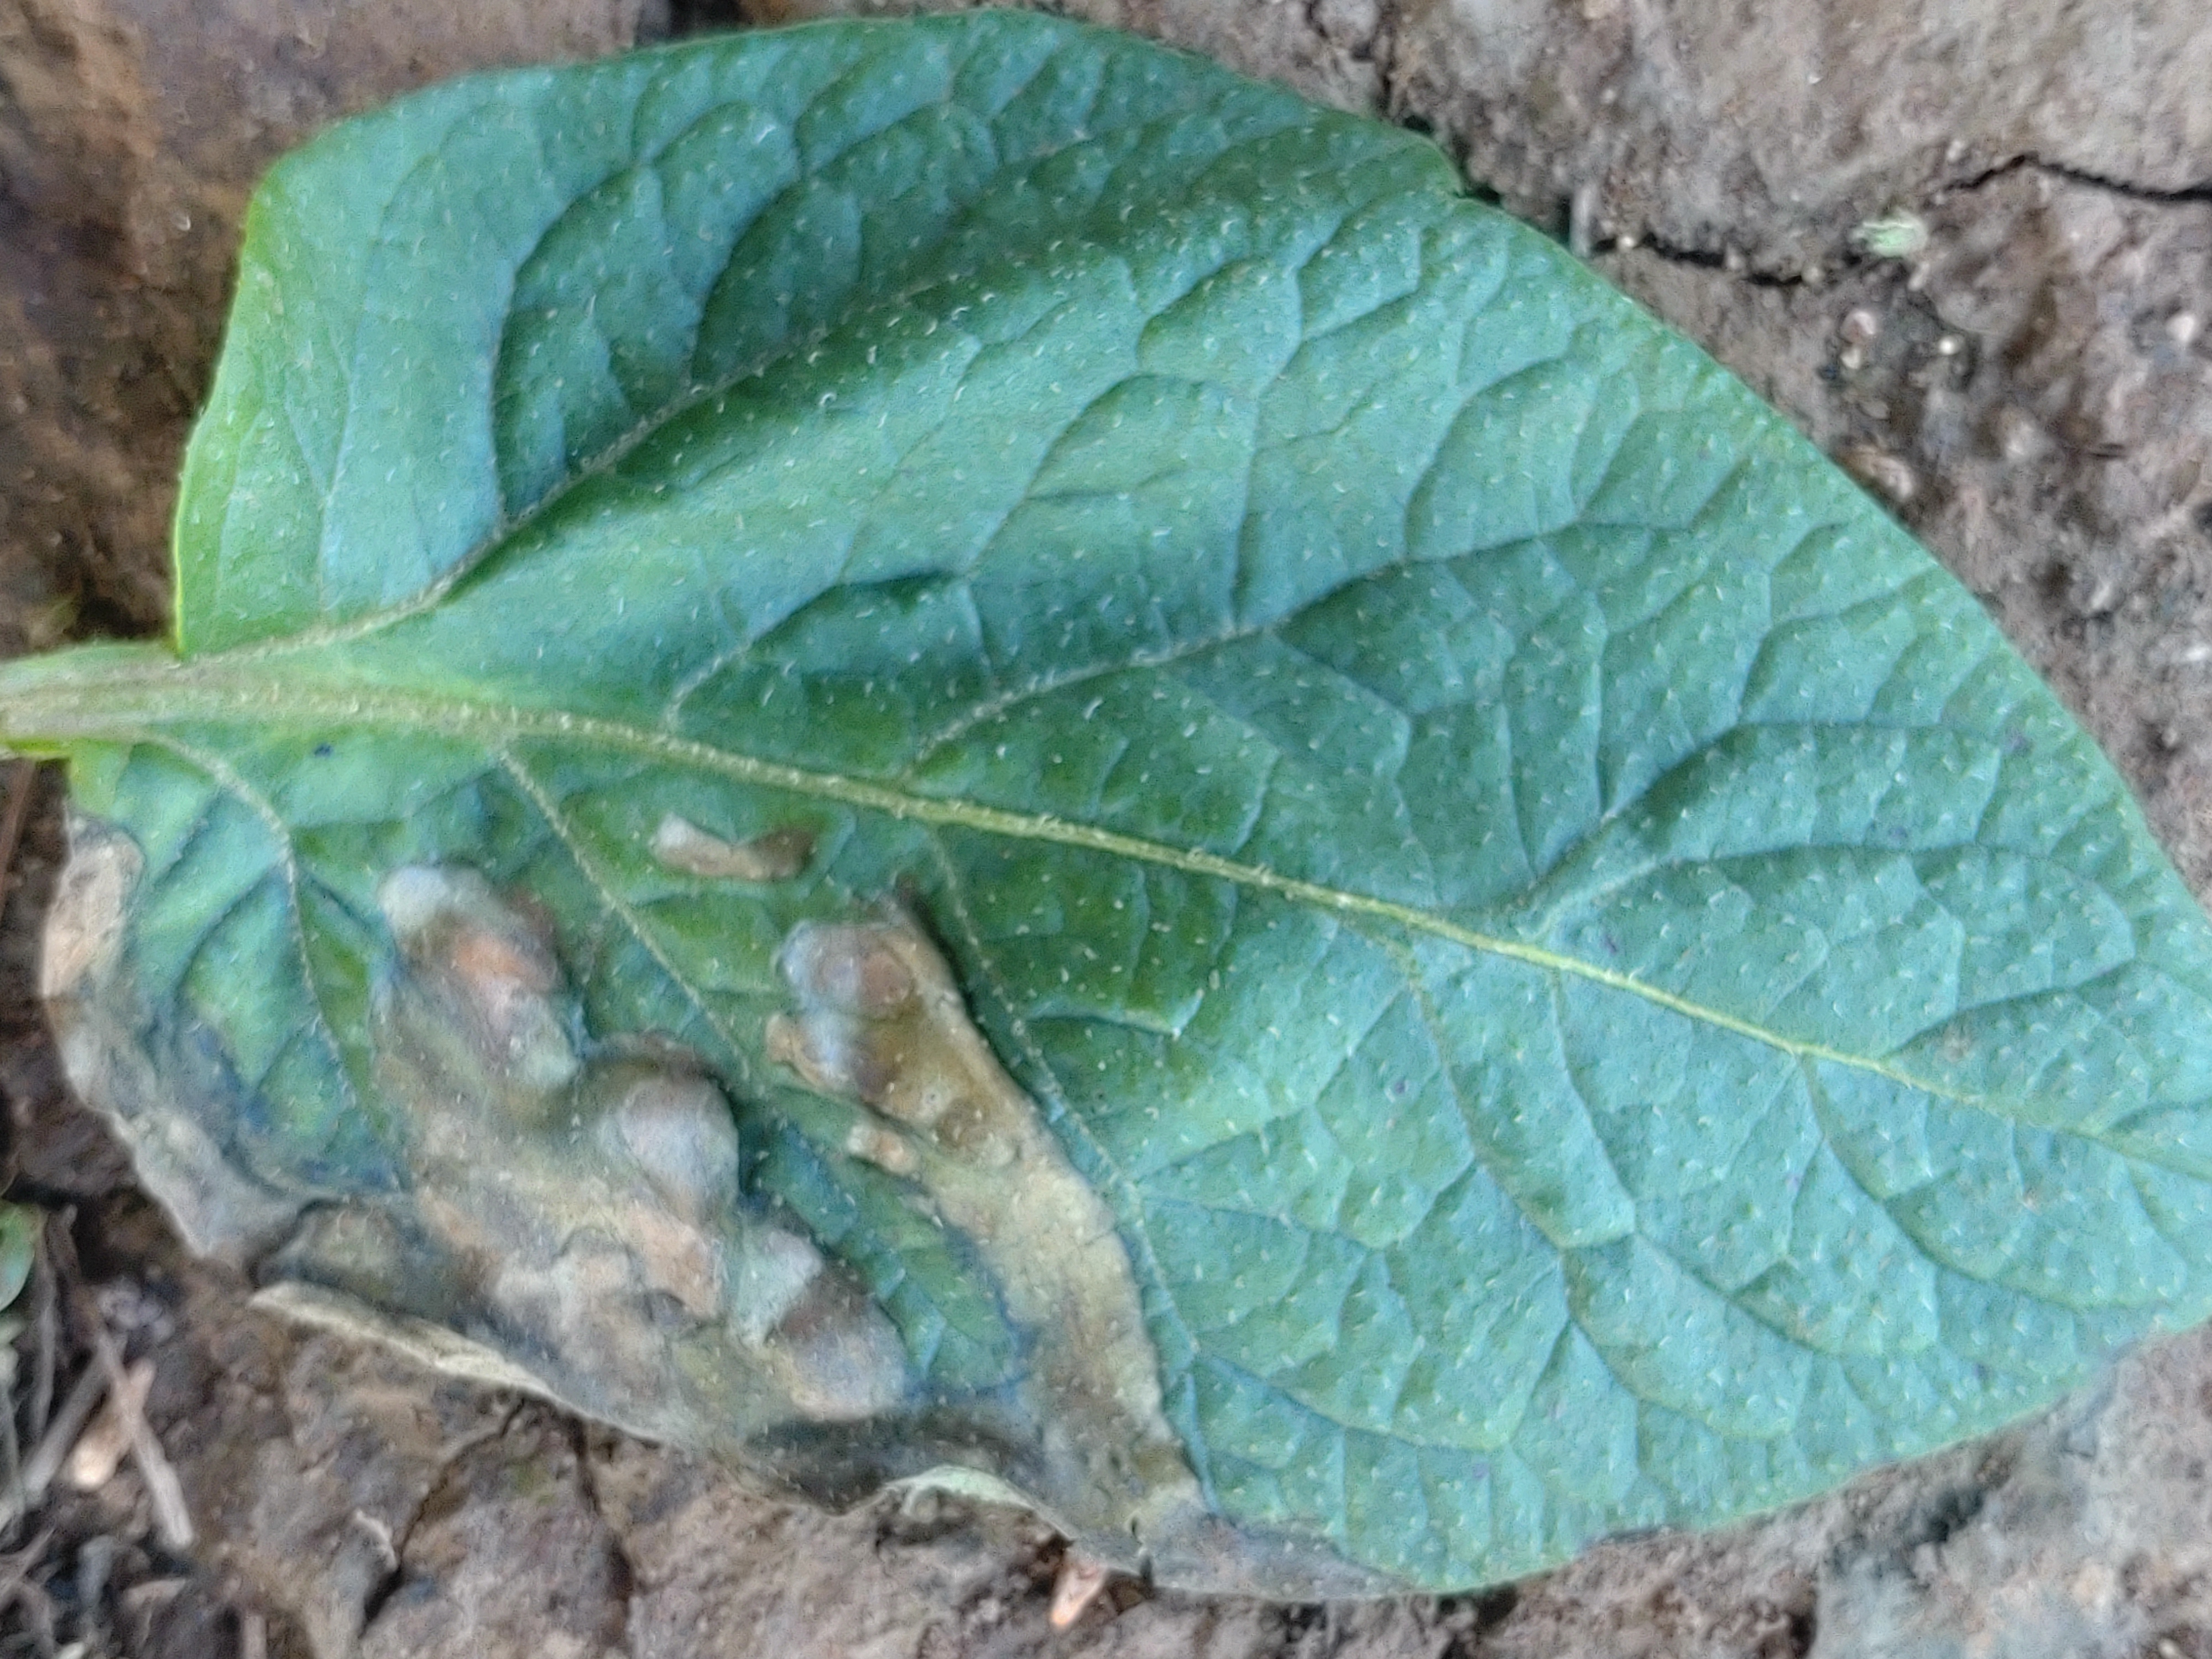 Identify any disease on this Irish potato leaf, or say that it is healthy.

early blight
